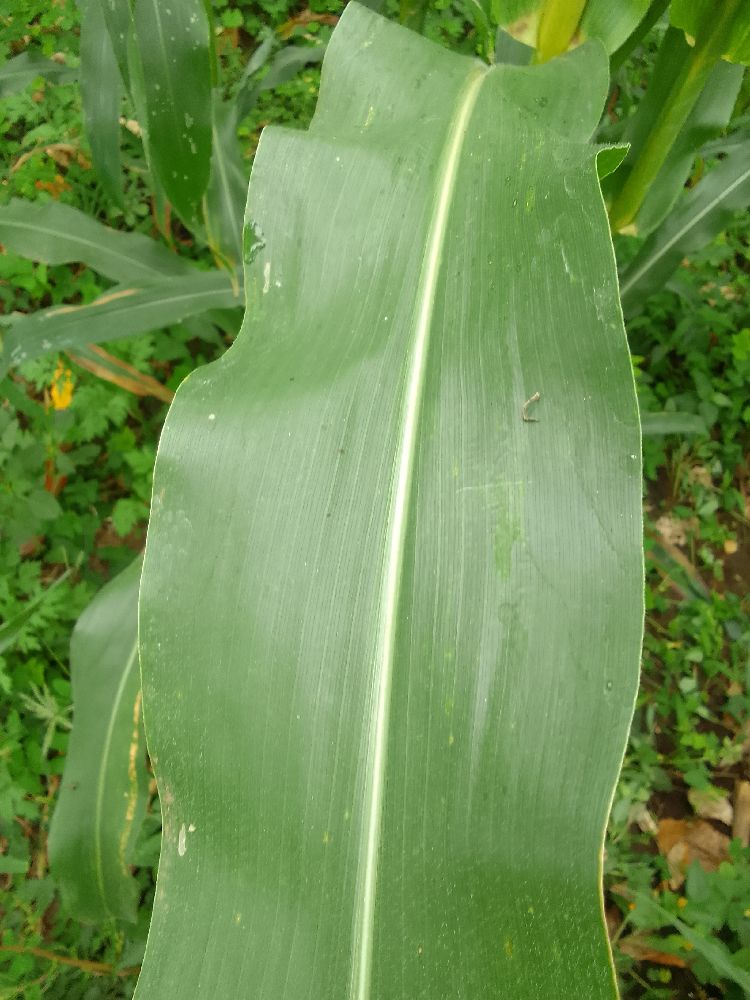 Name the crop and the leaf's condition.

maize, healthy
